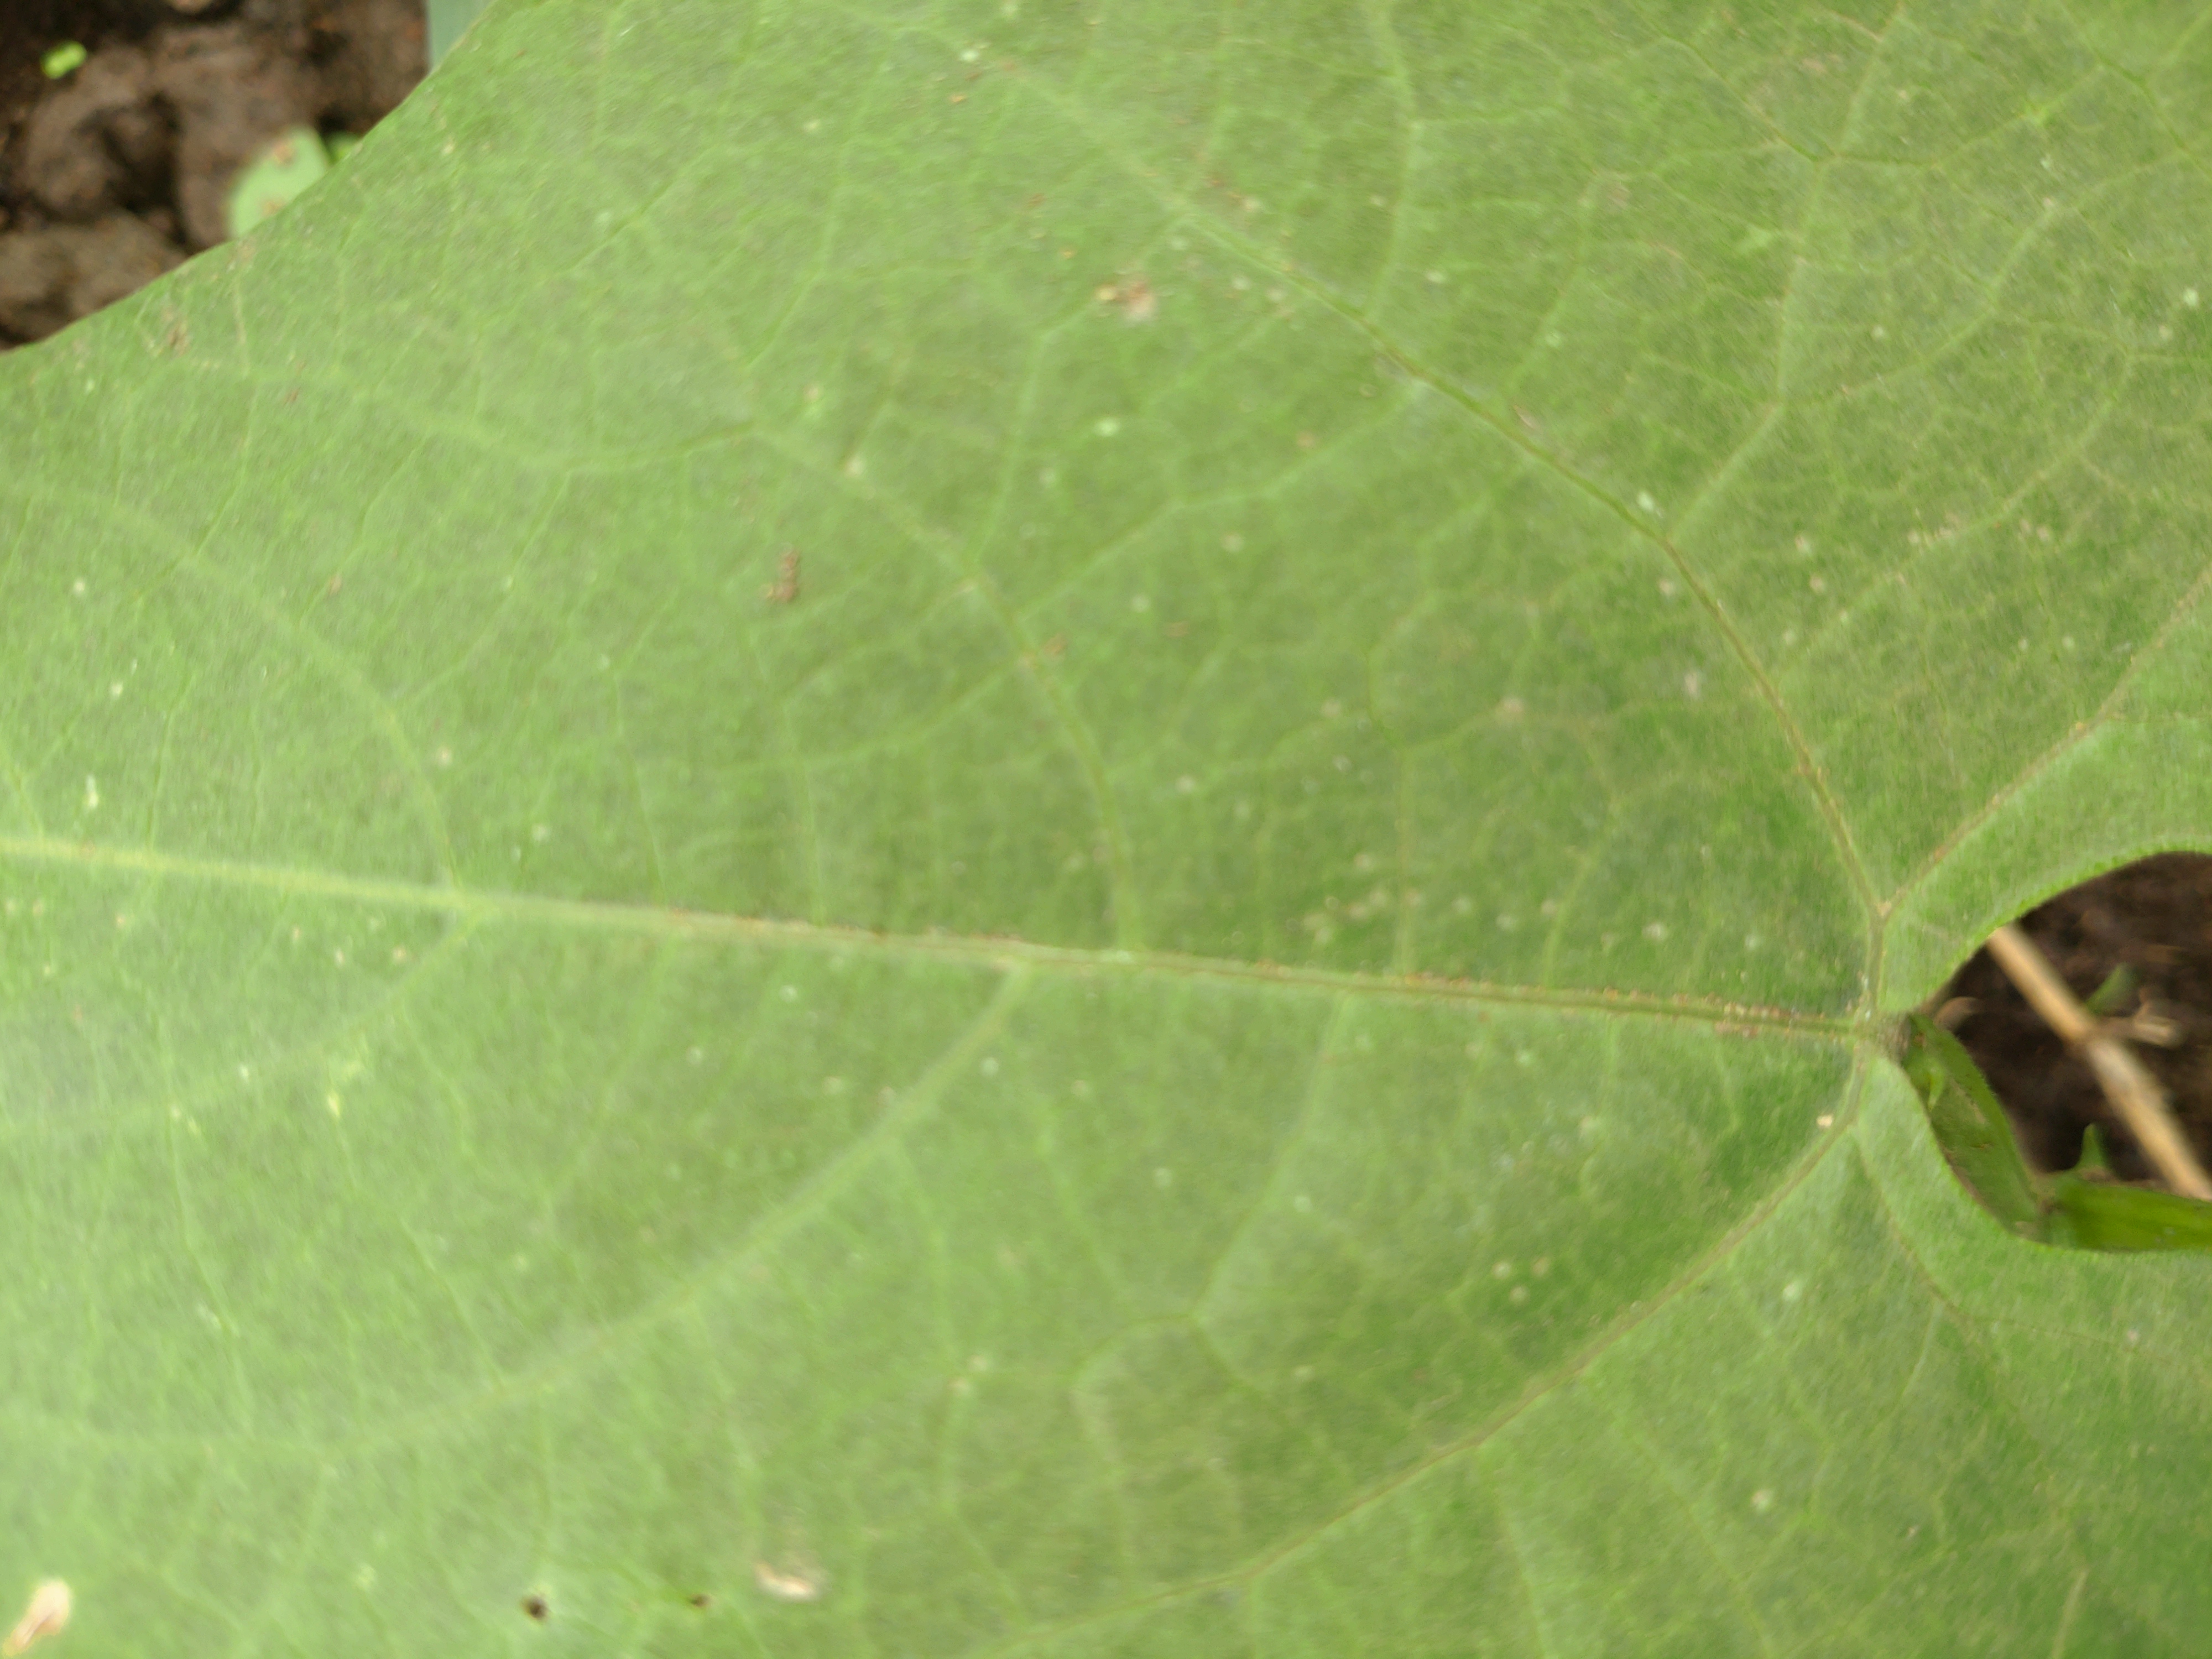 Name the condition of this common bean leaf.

healthy
